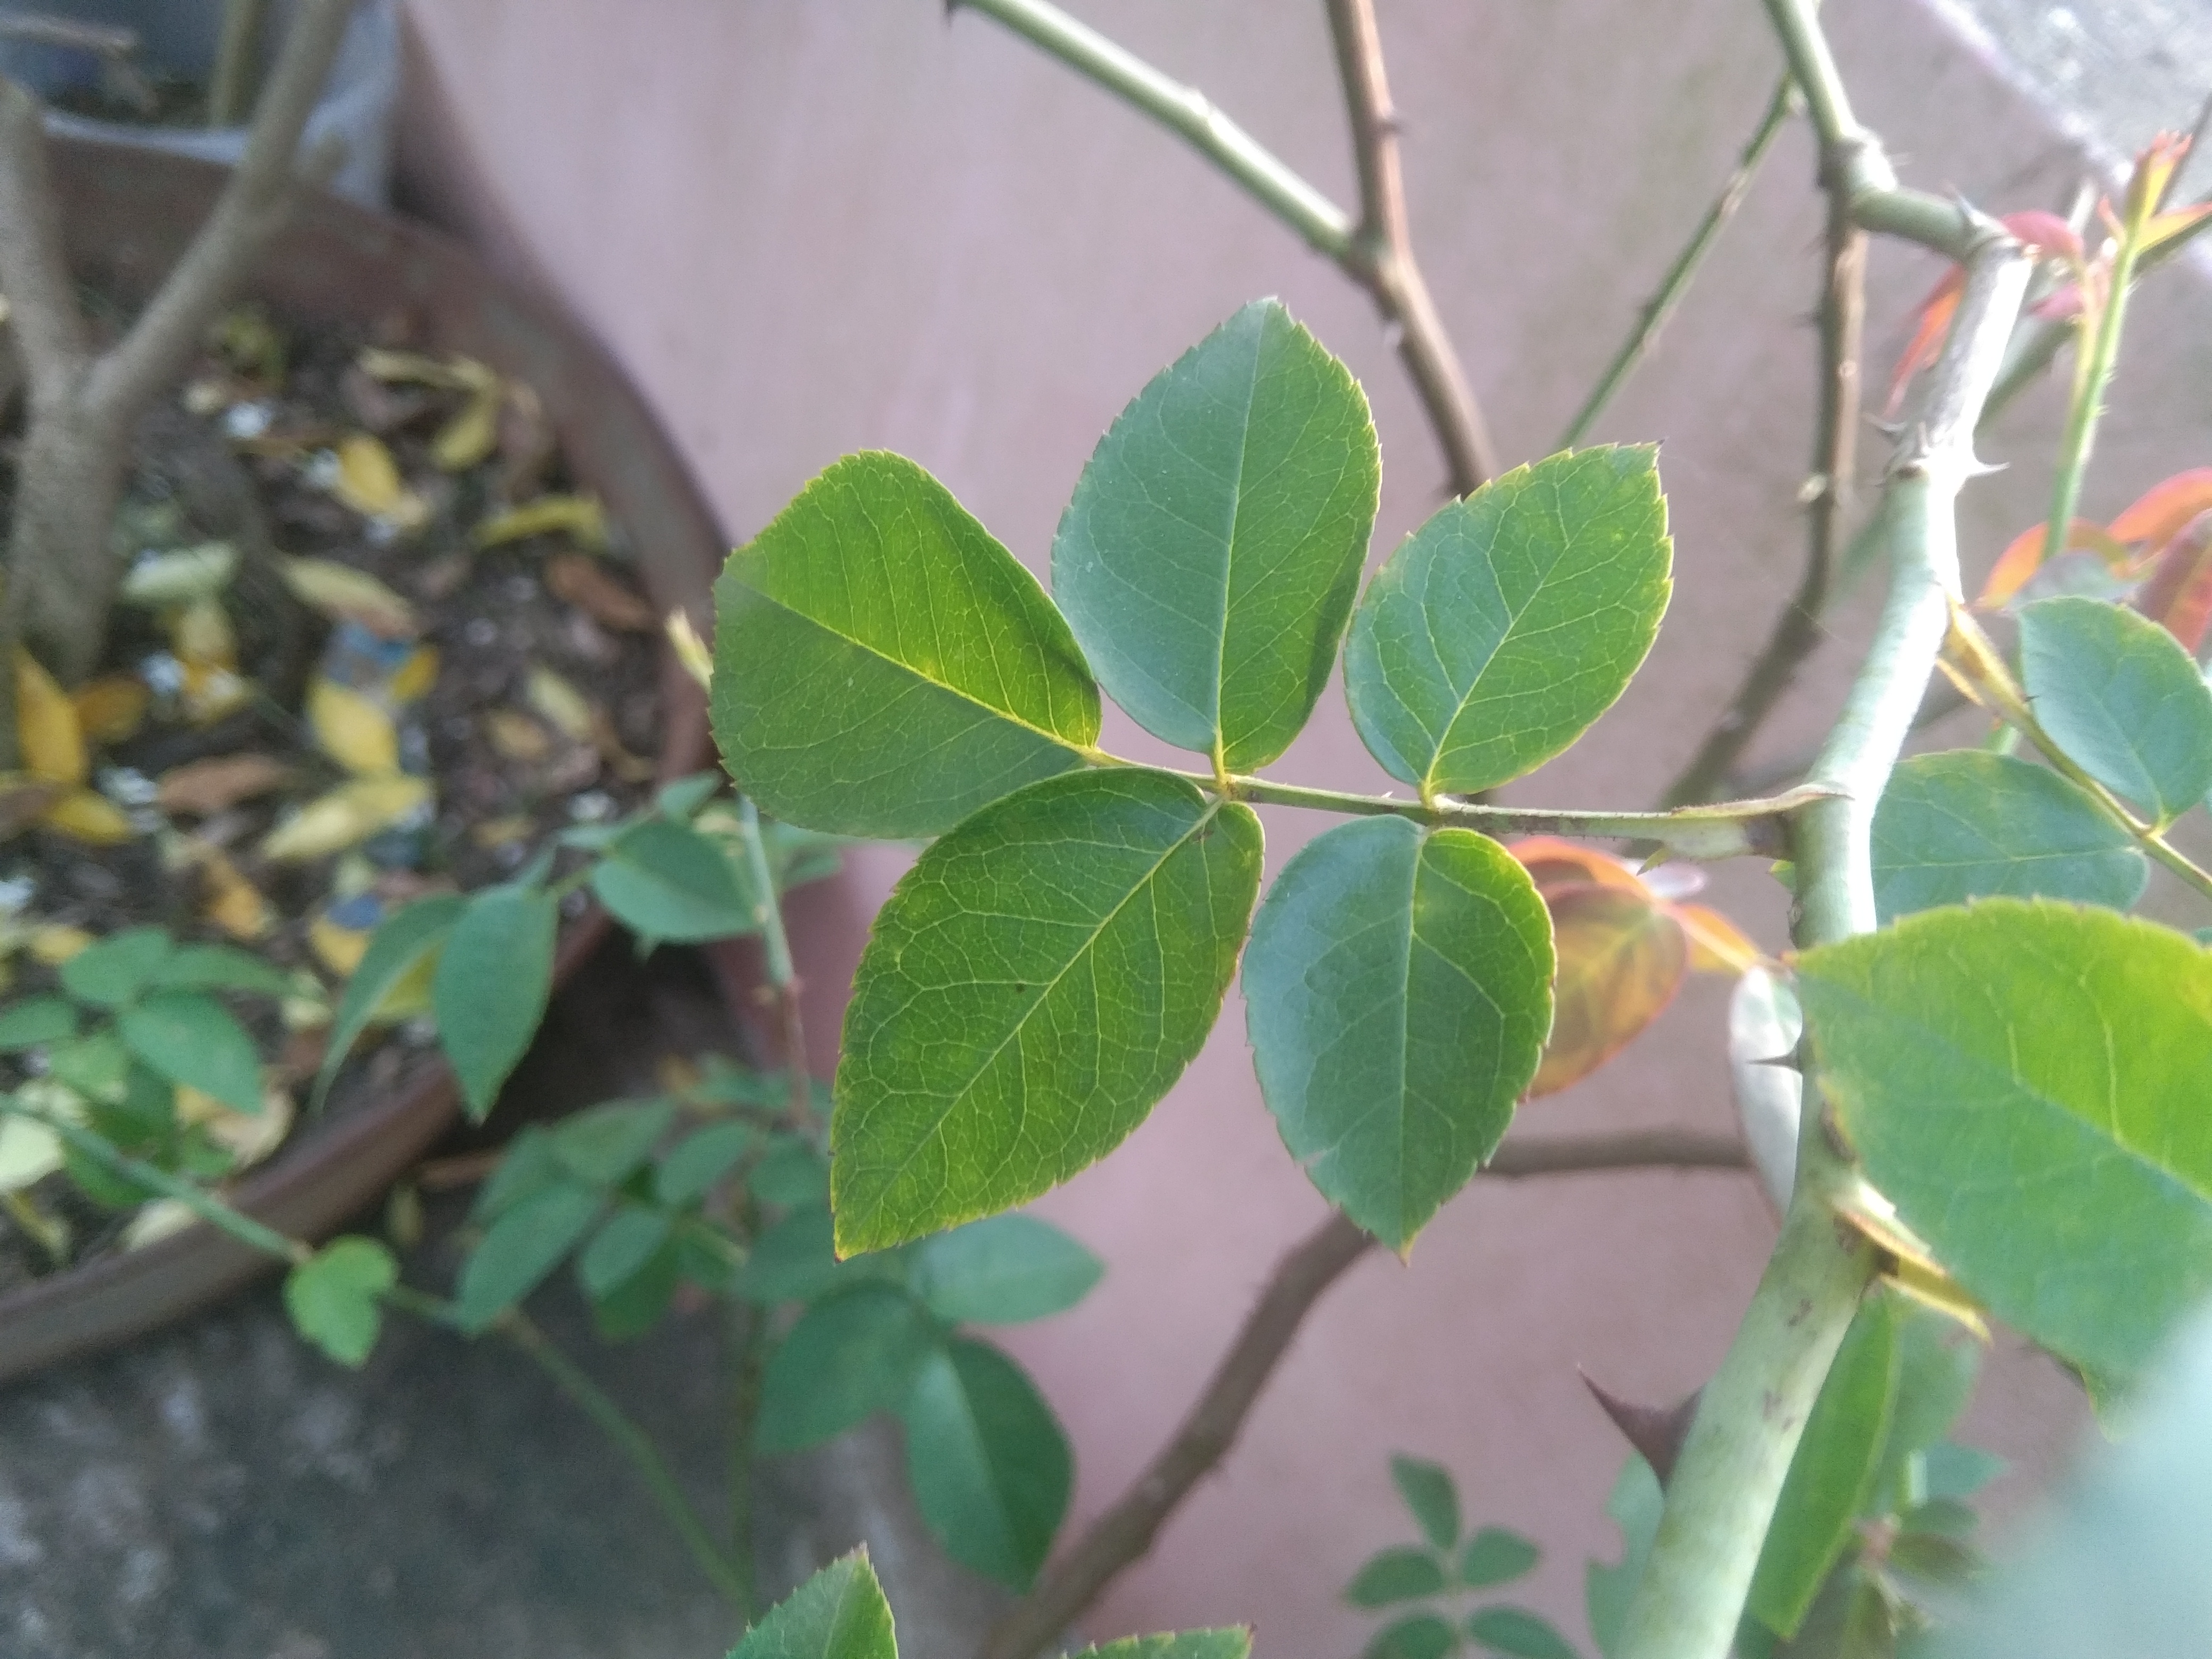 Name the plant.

rose
